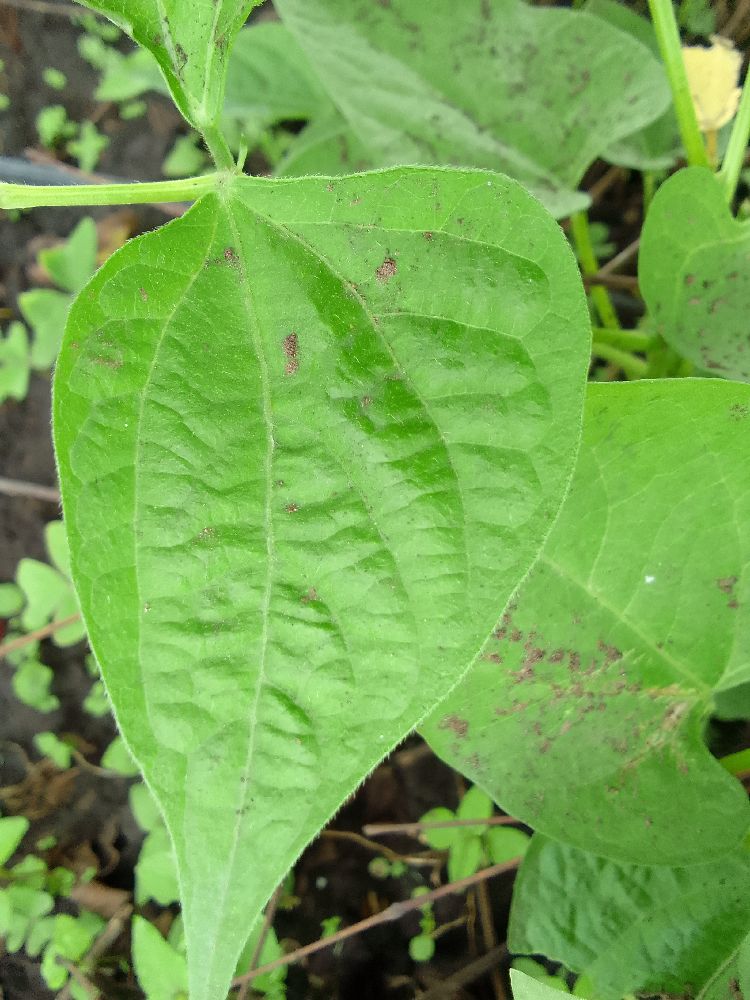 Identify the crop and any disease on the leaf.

common bean, healthy
